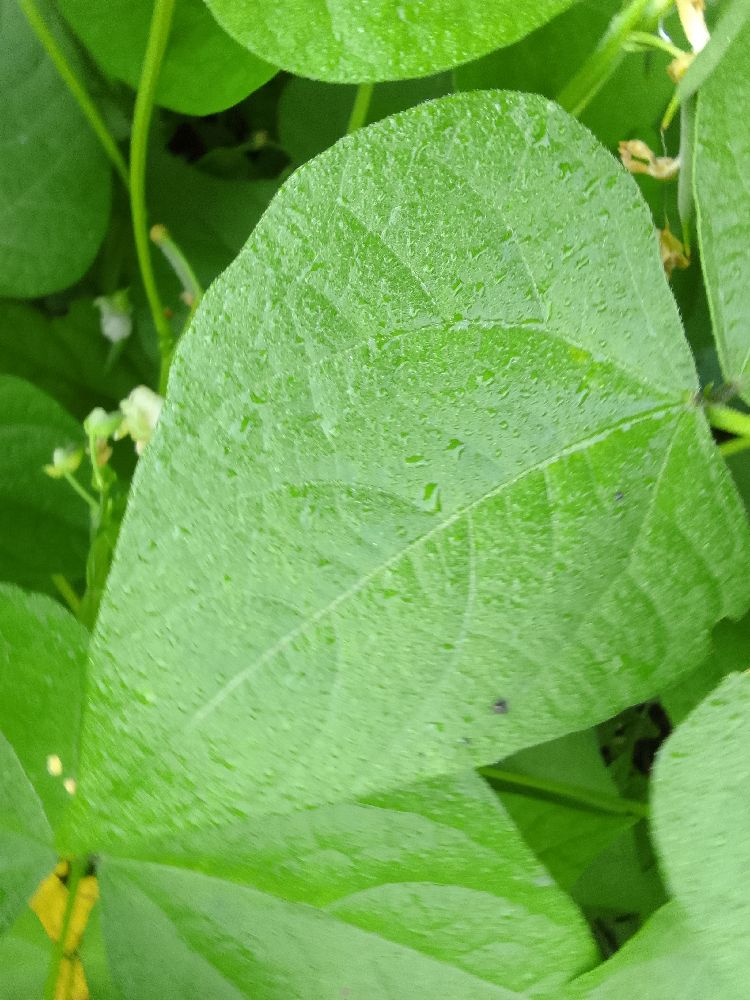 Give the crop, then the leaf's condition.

common bean, healthy
